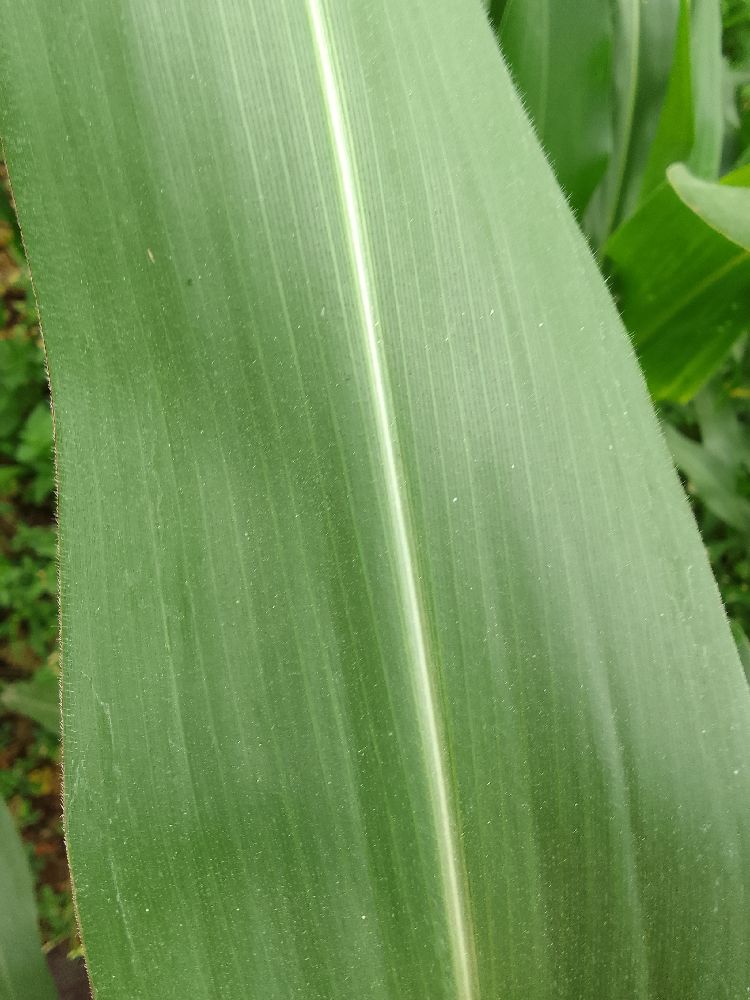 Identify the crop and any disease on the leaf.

maize, healthy
